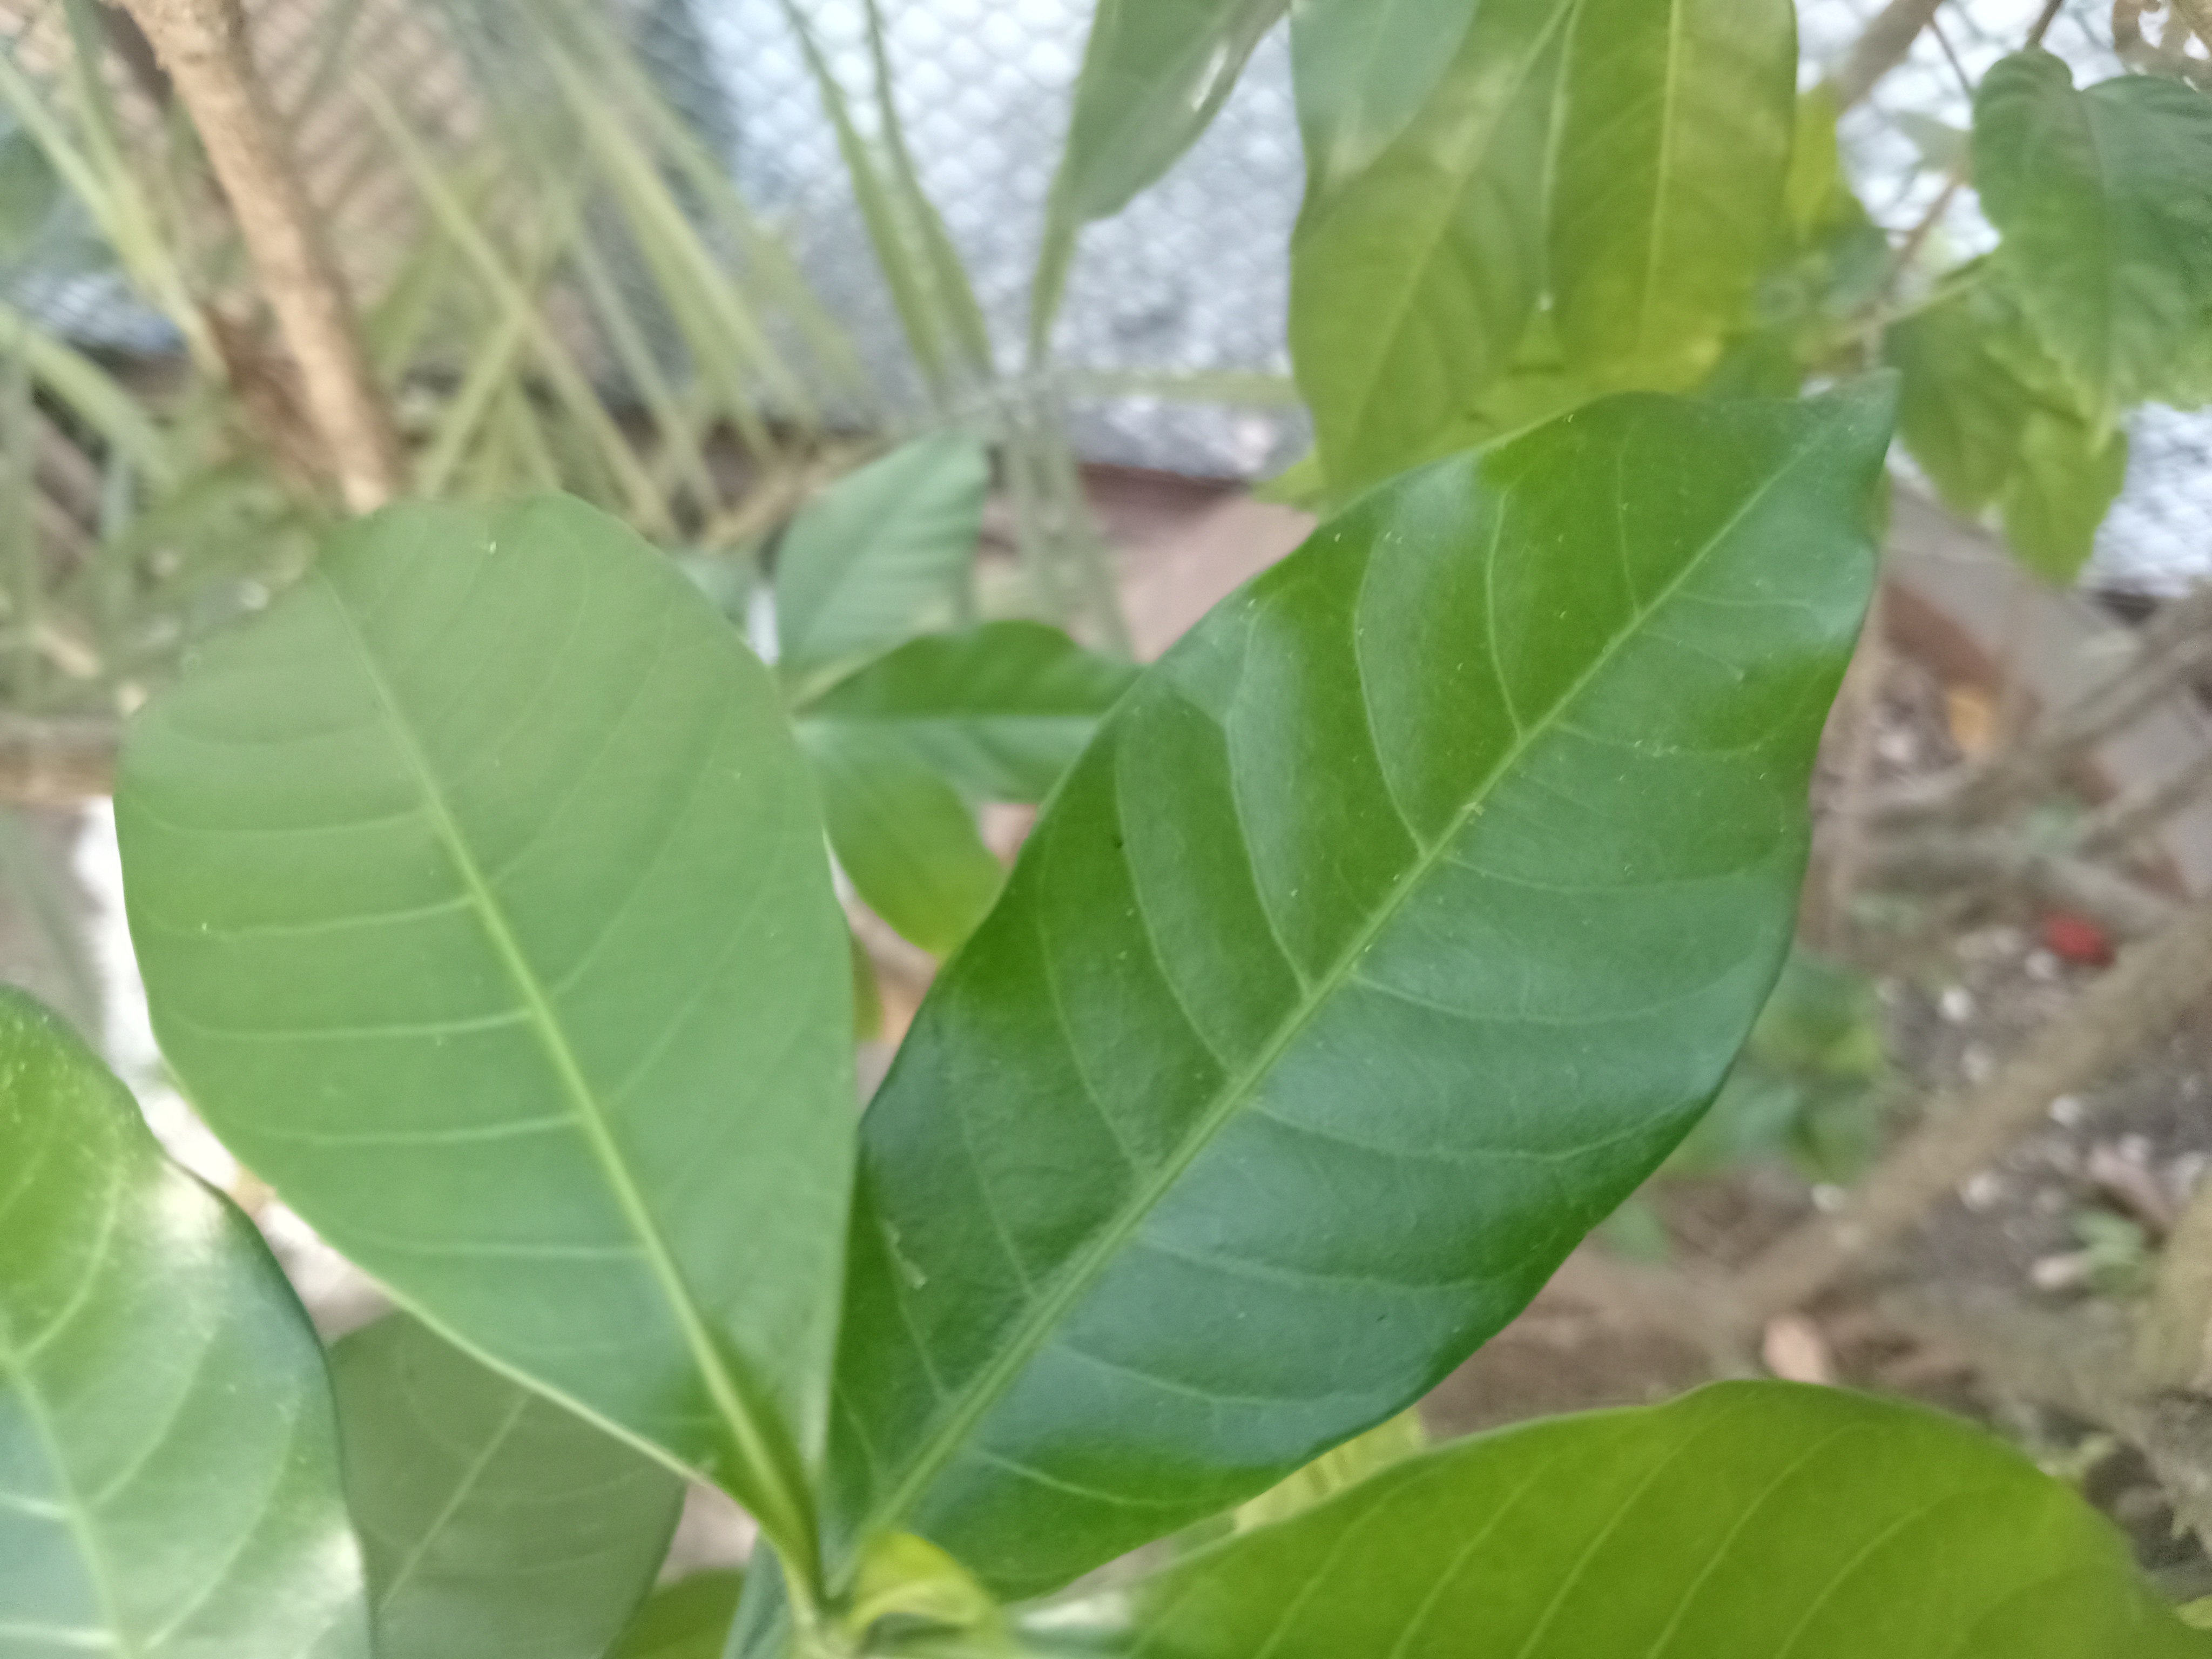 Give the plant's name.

togor
